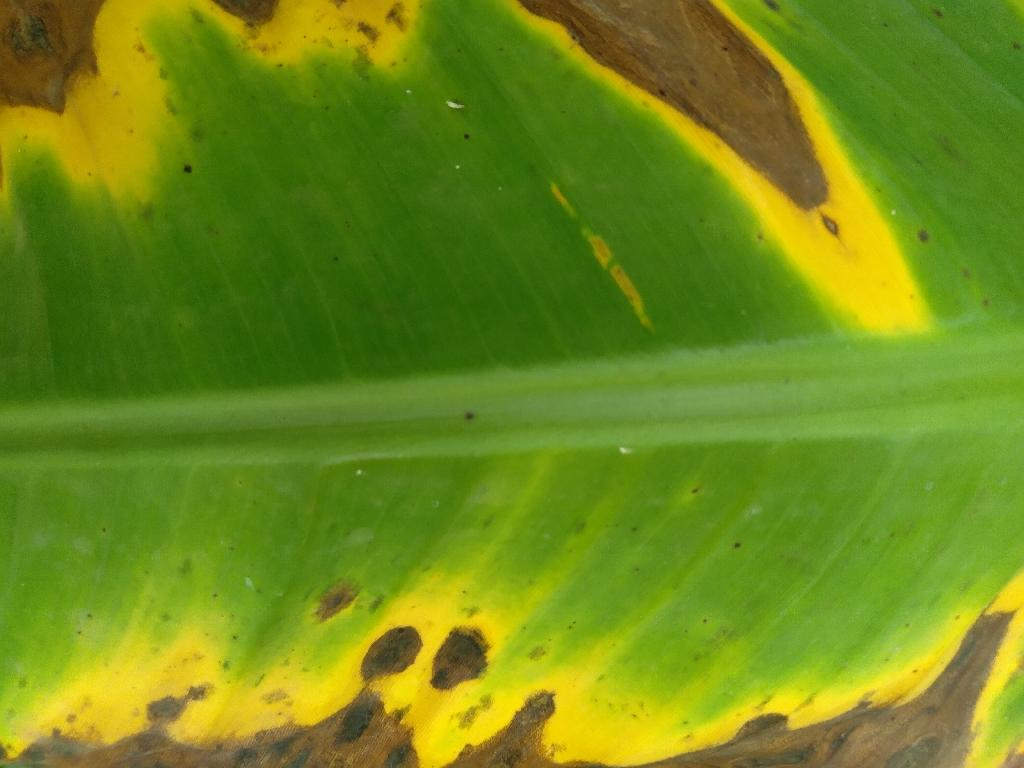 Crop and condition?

banana, black sigatoka
